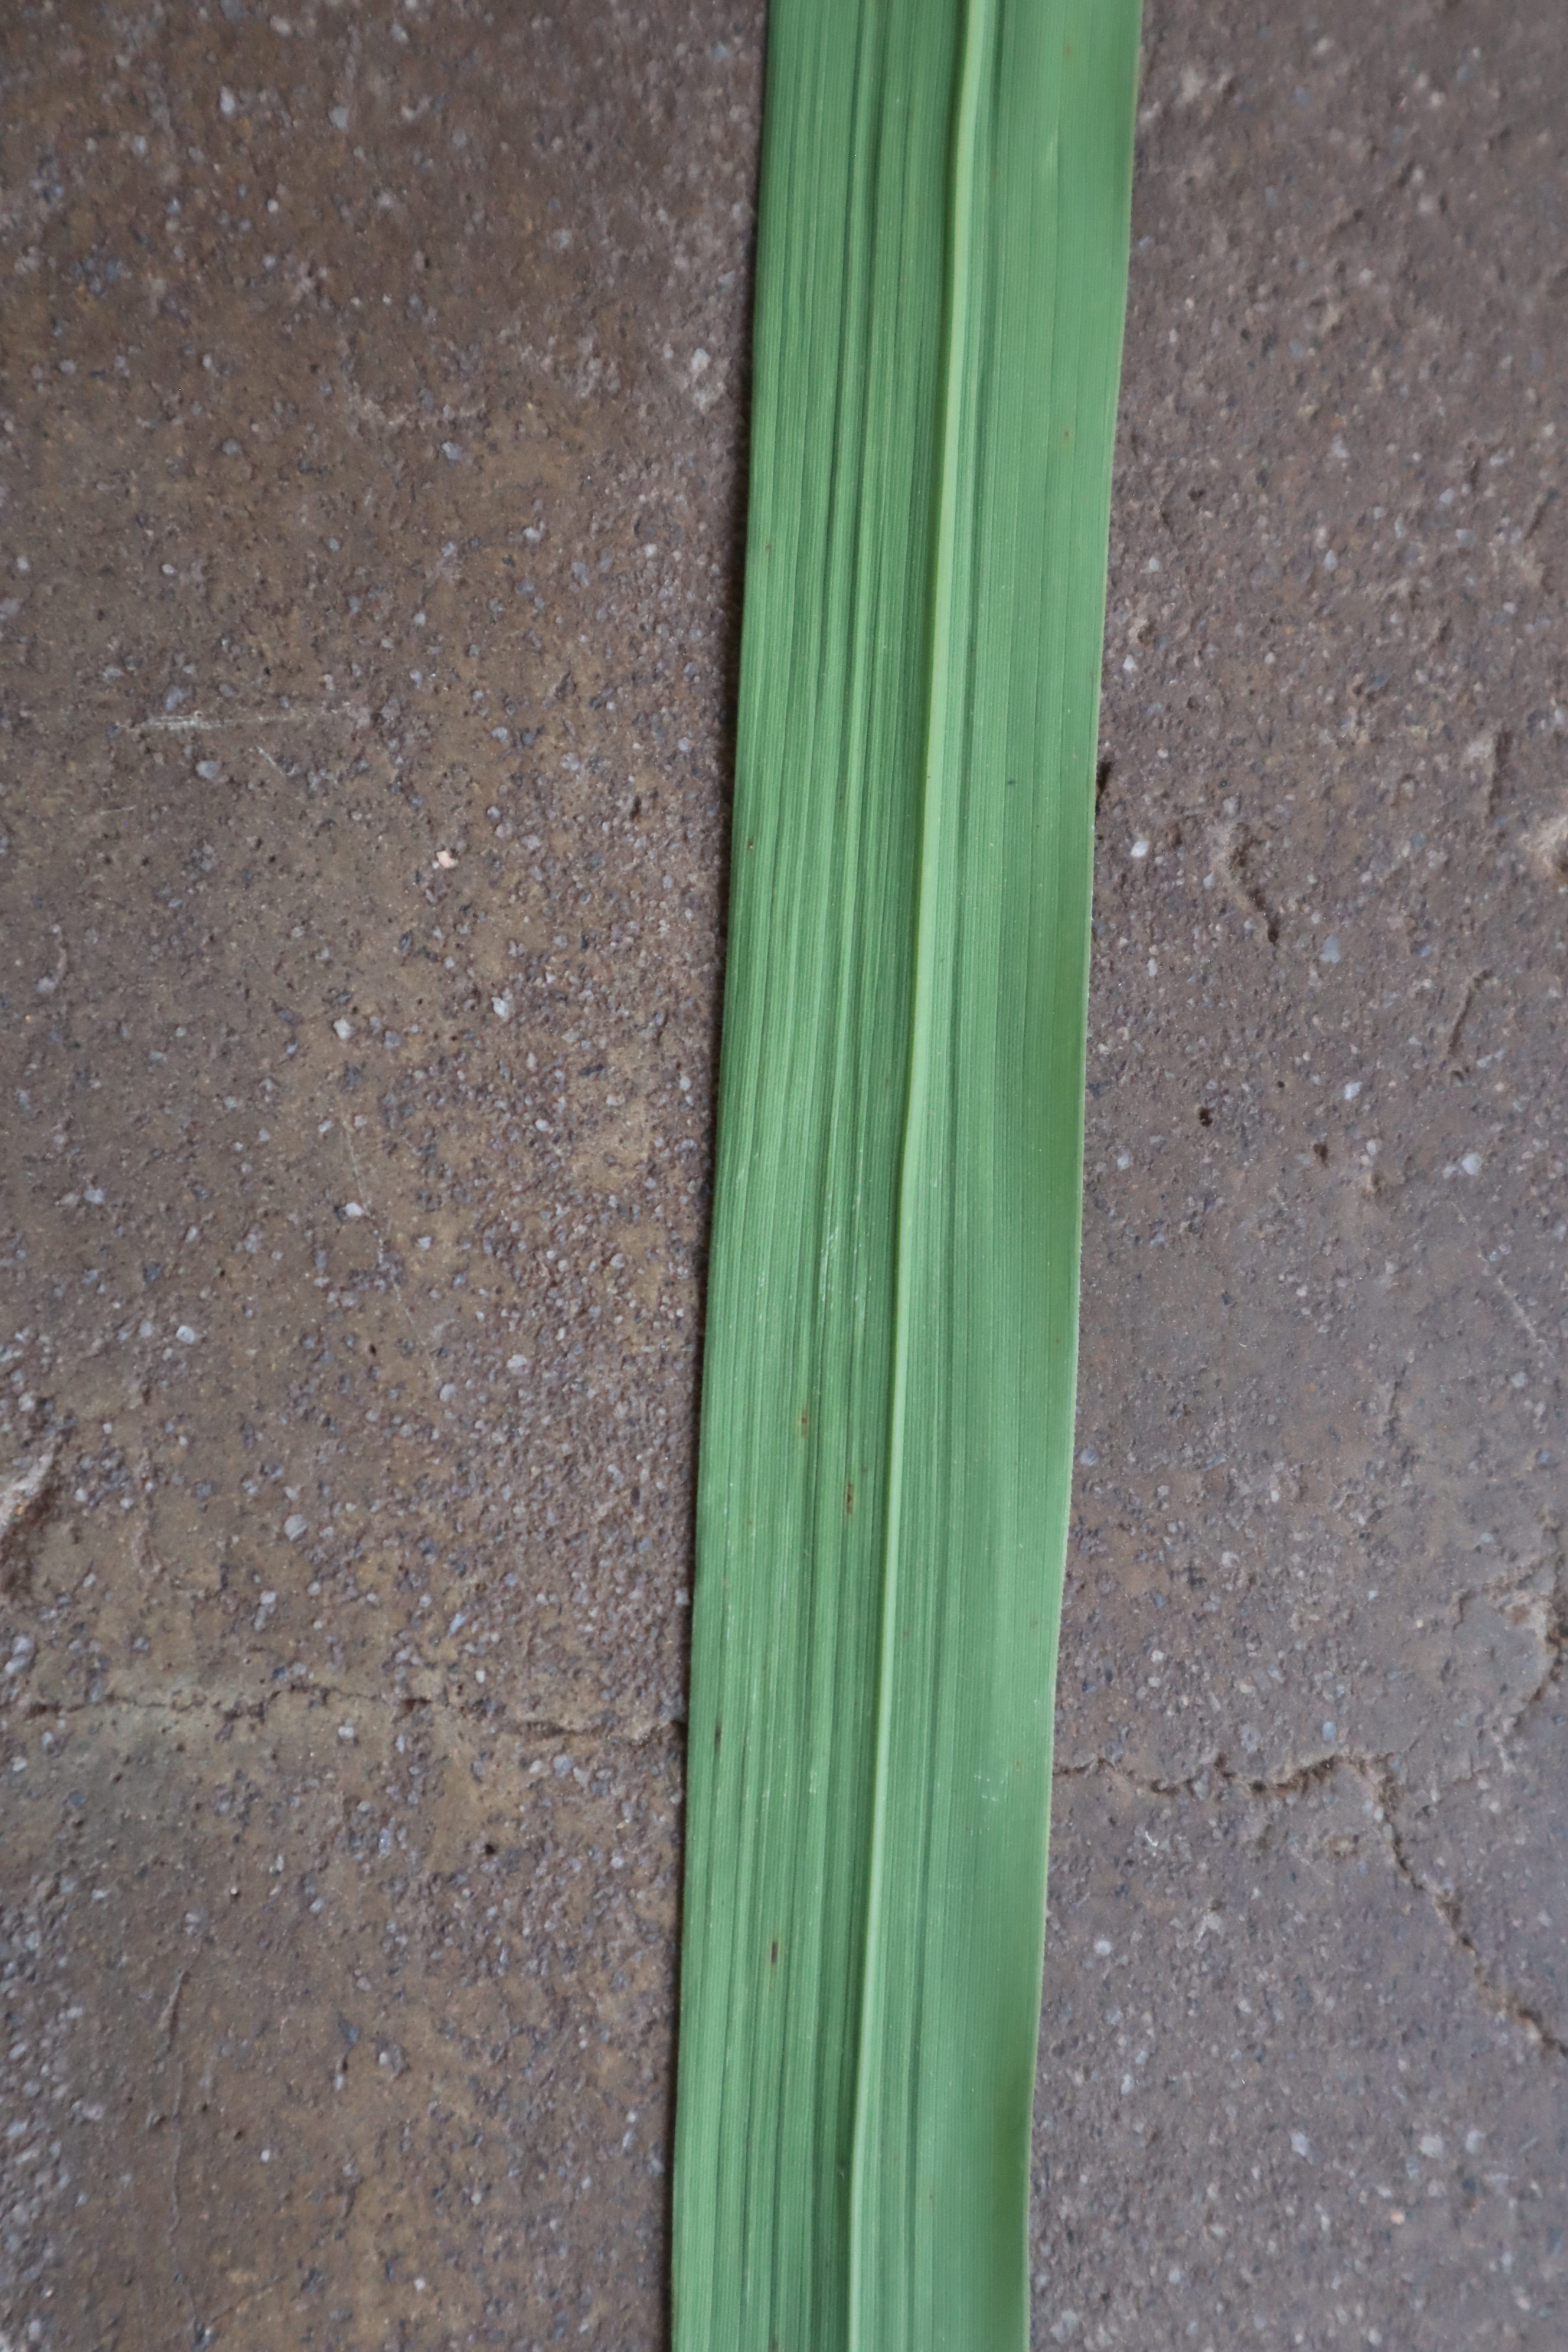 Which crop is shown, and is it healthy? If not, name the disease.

rice, healthy leaves
